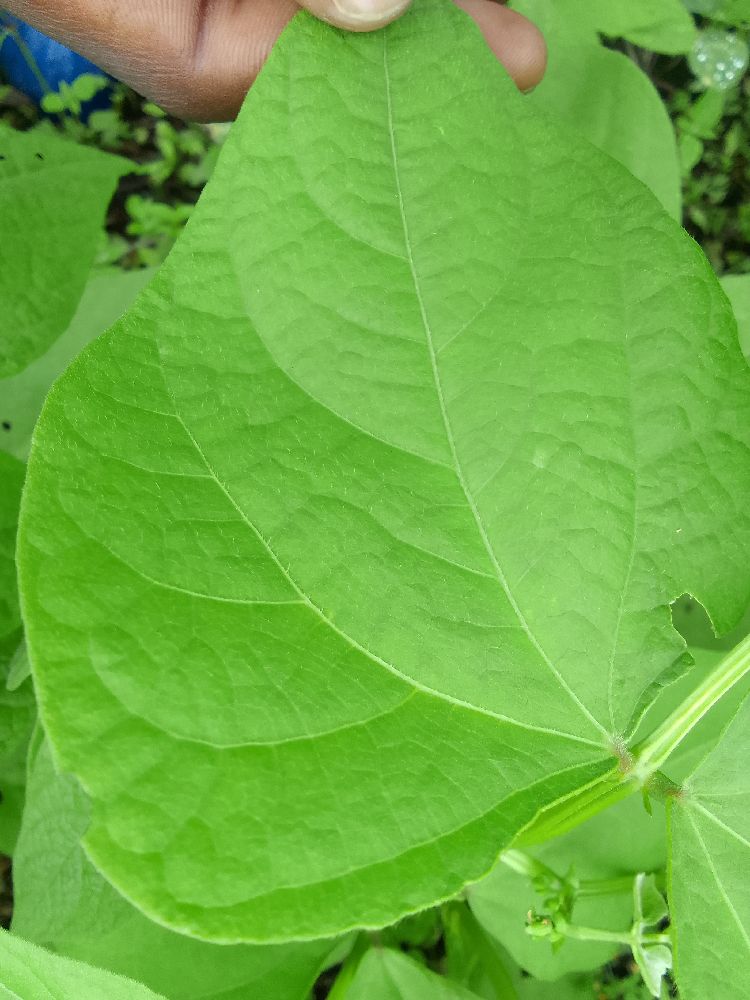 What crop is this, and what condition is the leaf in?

common bean, healthy
